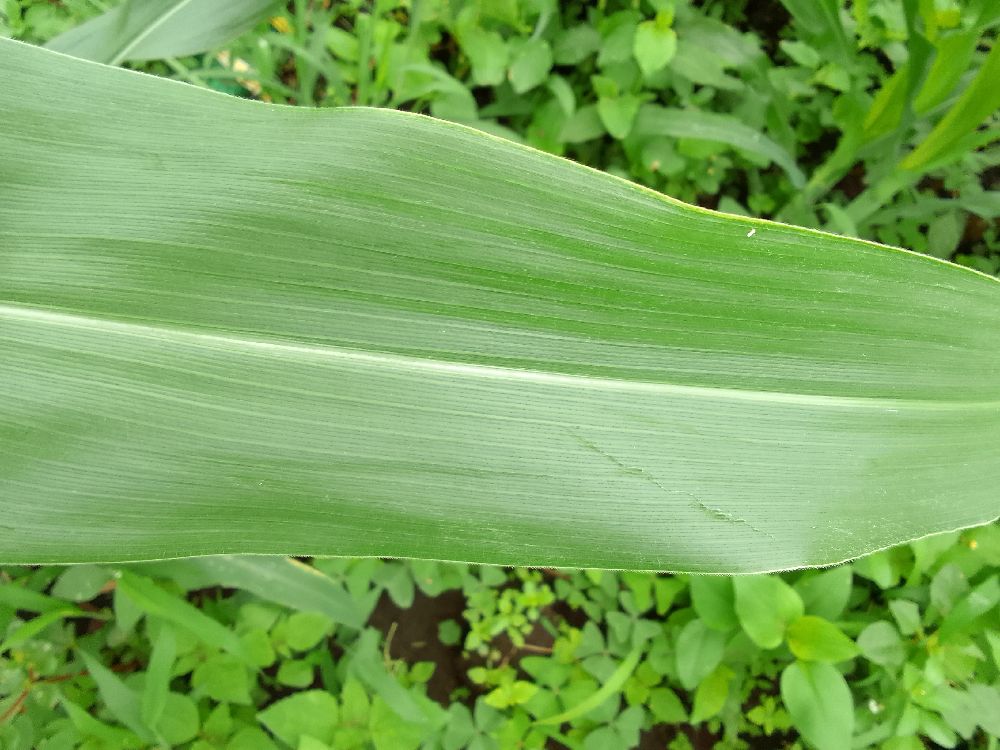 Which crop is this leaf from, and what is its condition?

maize, healthy
